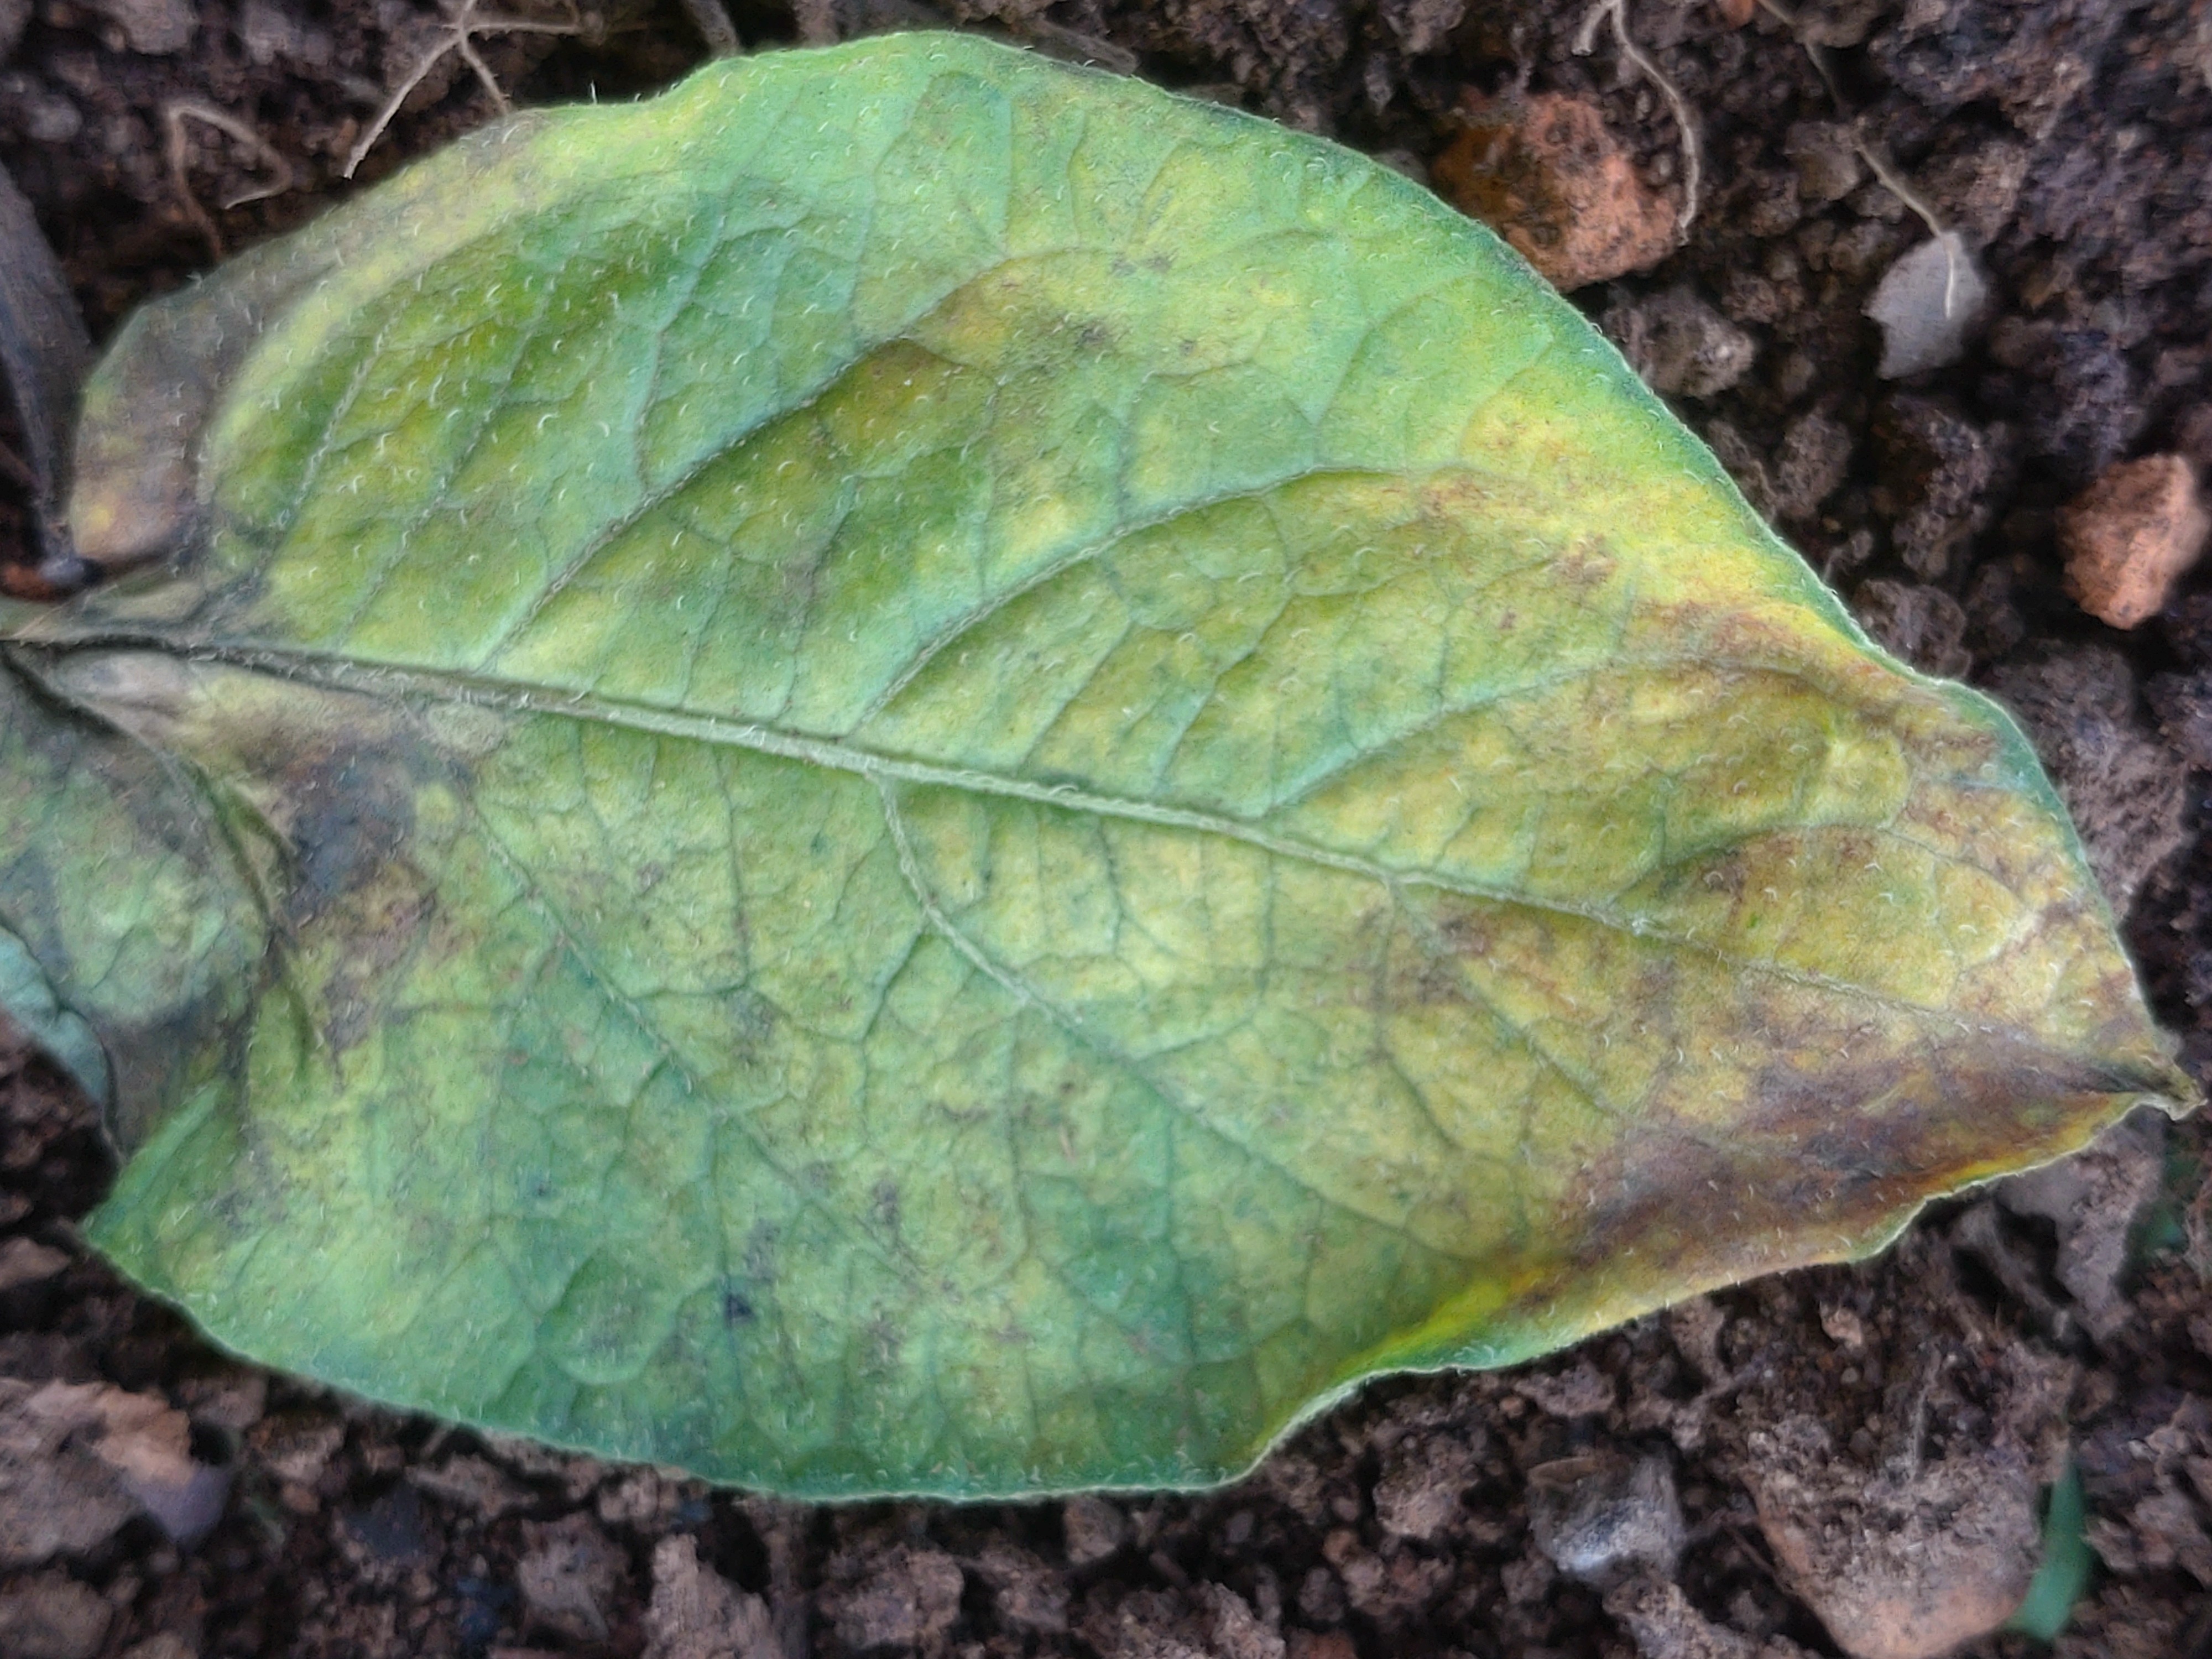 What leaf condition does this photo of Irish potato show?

late blight
